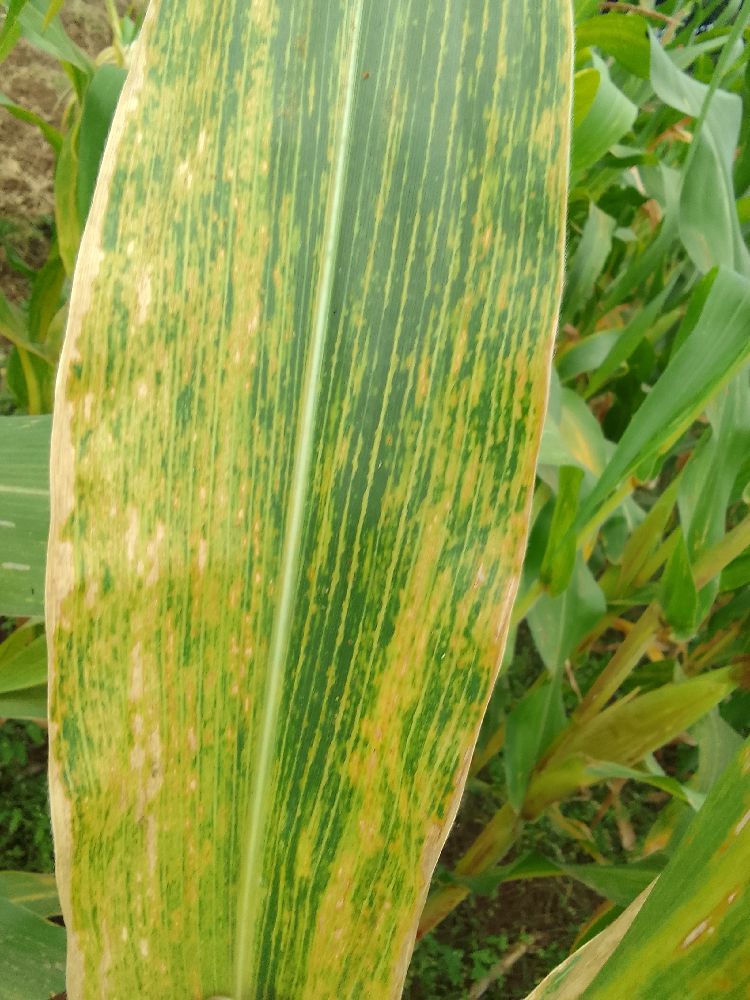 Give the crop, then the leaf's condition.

maize, maize lethal necrosis
